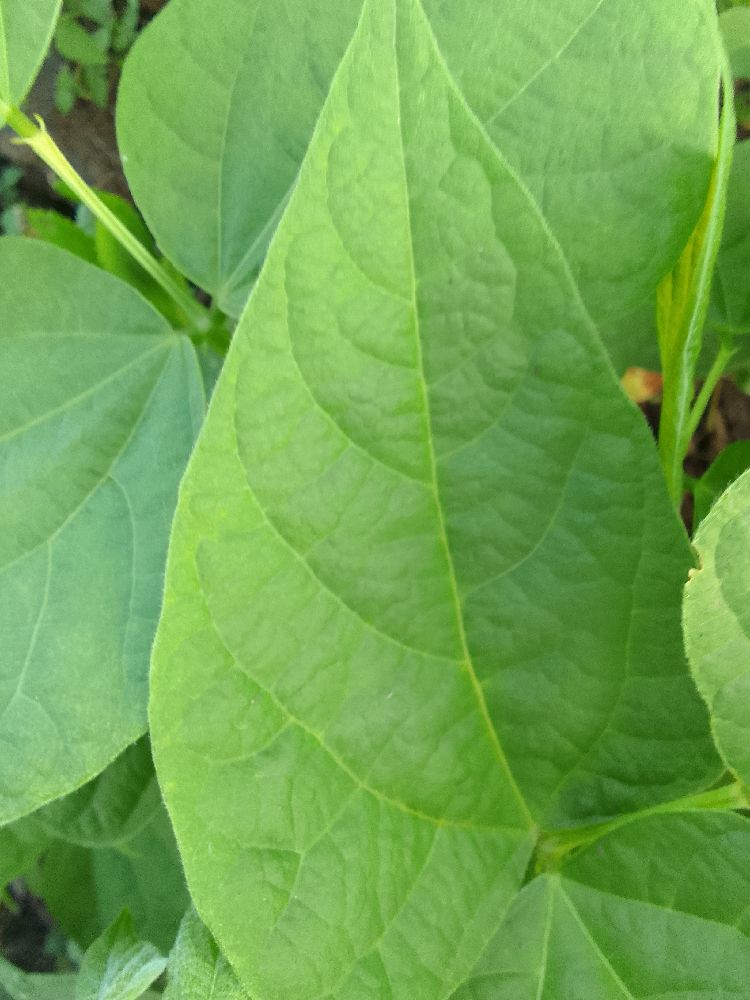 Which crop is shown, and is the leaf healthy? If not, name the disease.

common bean, healthy
